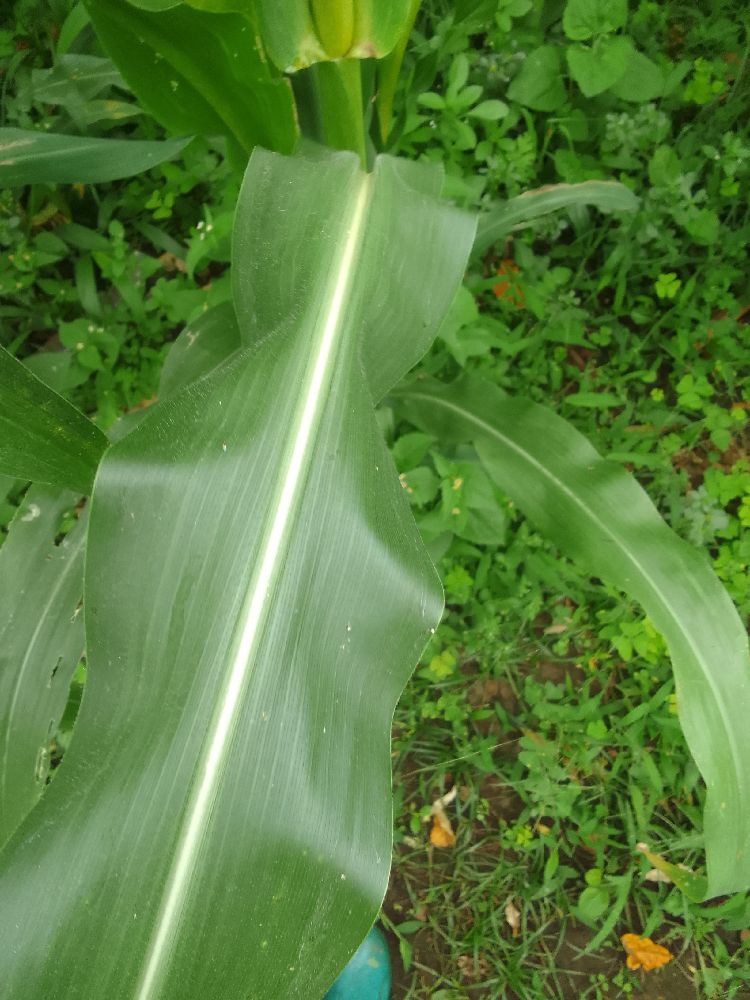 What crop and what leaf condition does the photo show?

maize, healthy
